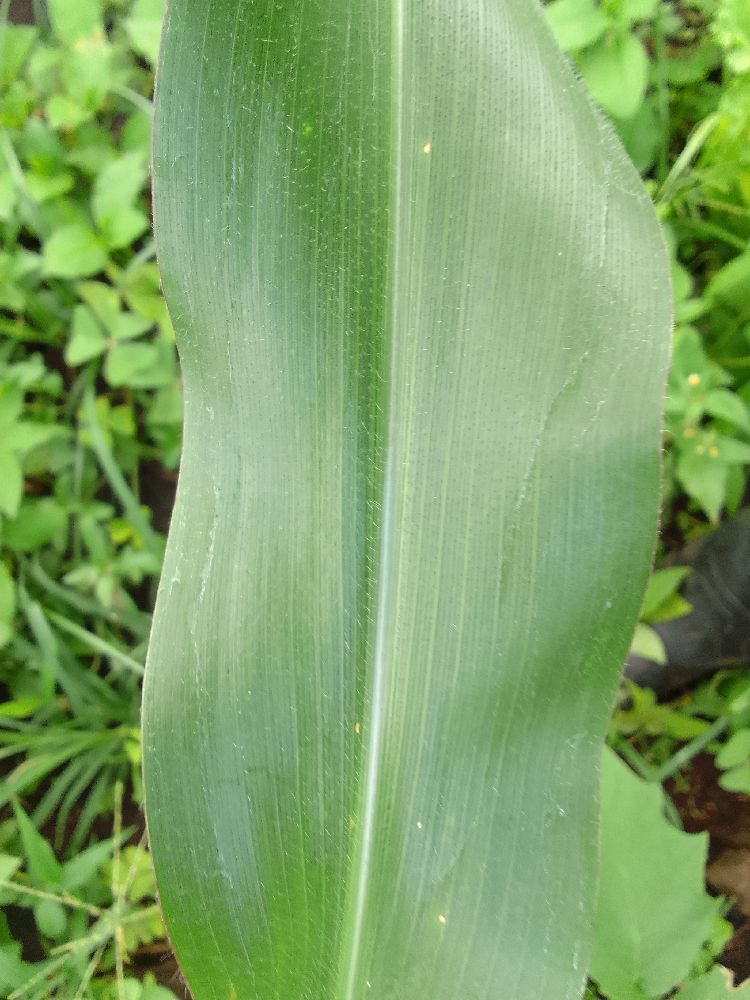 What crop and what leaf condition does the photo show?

maize, healthy
